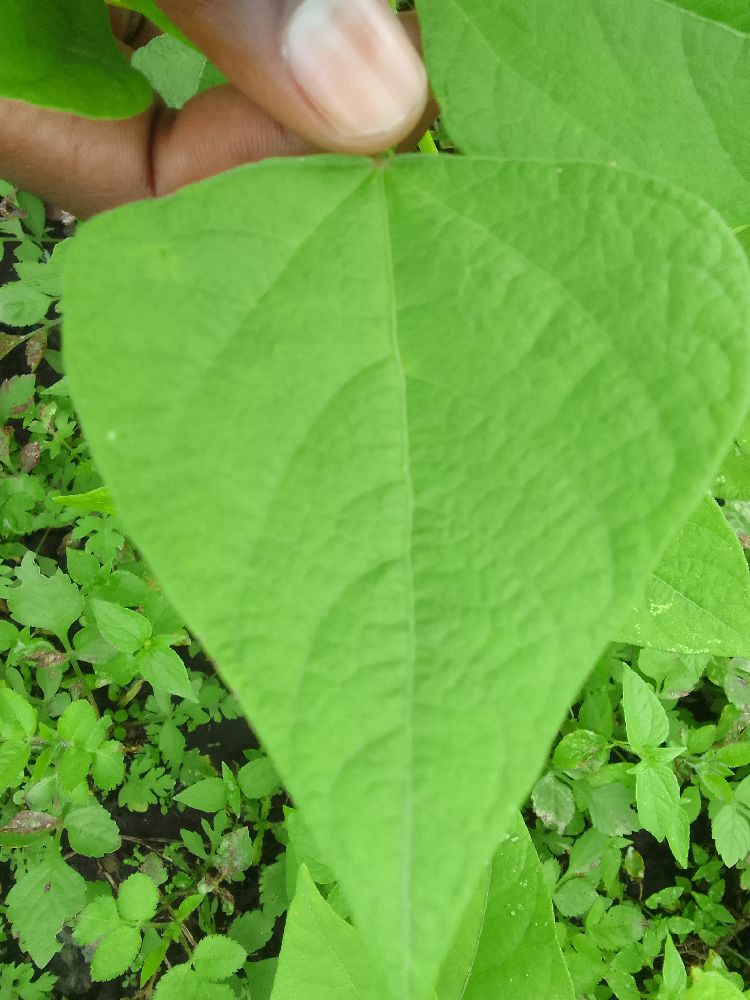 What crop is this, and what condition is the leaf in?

common bean, healthy
